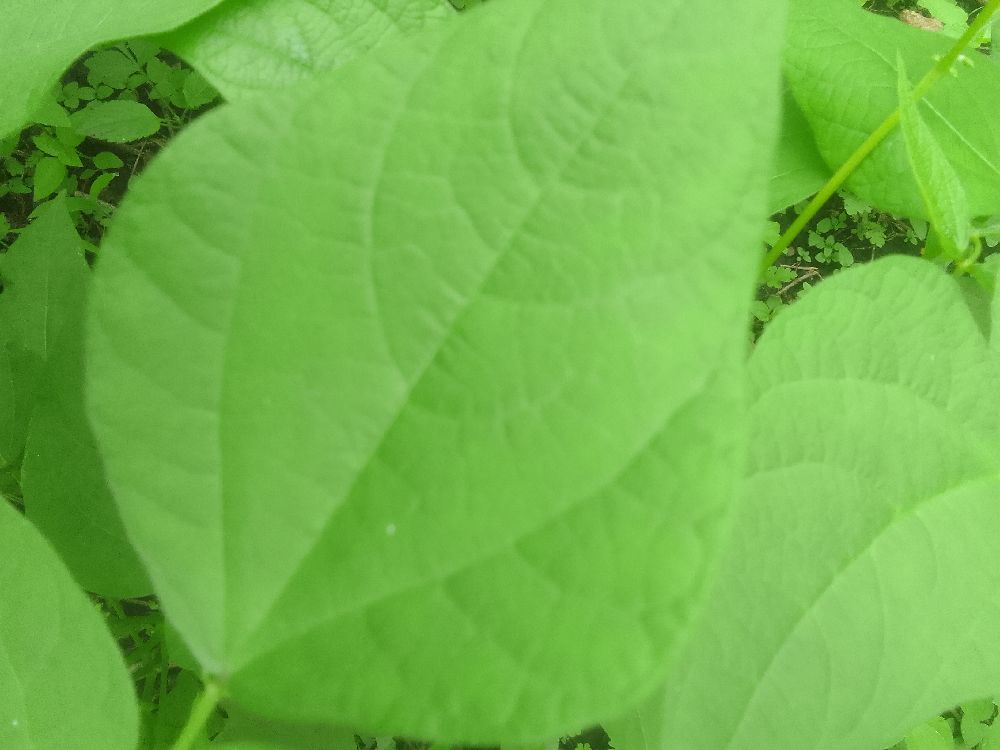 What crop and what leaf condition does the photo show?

common bean, healthy
